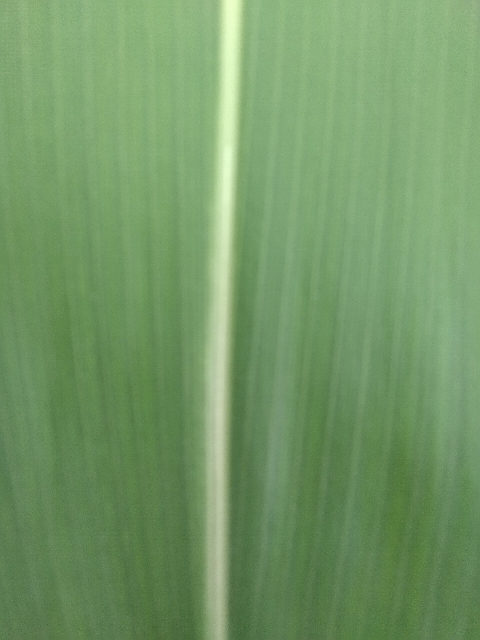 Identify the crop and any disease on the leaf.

maize, healthy
